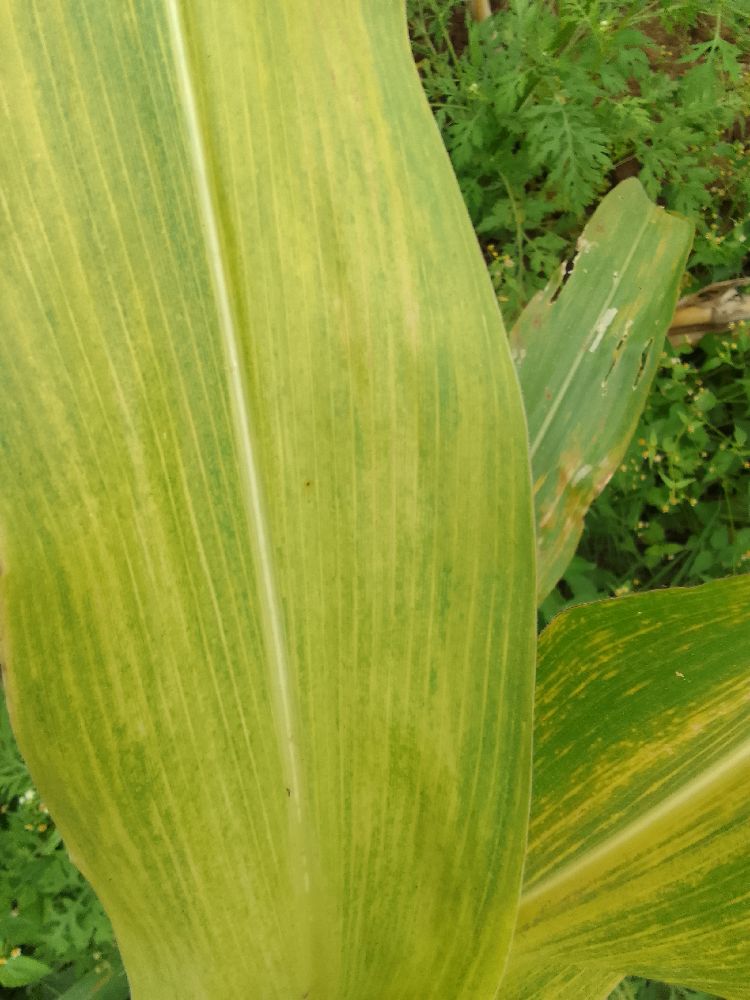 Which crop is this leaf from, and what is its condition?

maize, maize lethal necrosis
